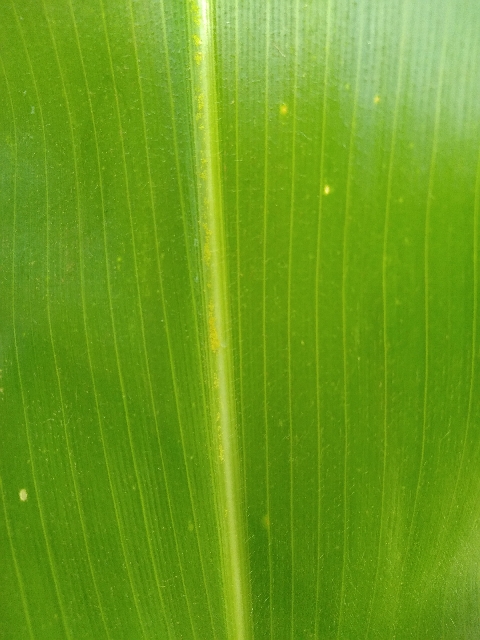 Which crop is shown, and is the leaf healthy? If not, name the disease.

maize, healthy
